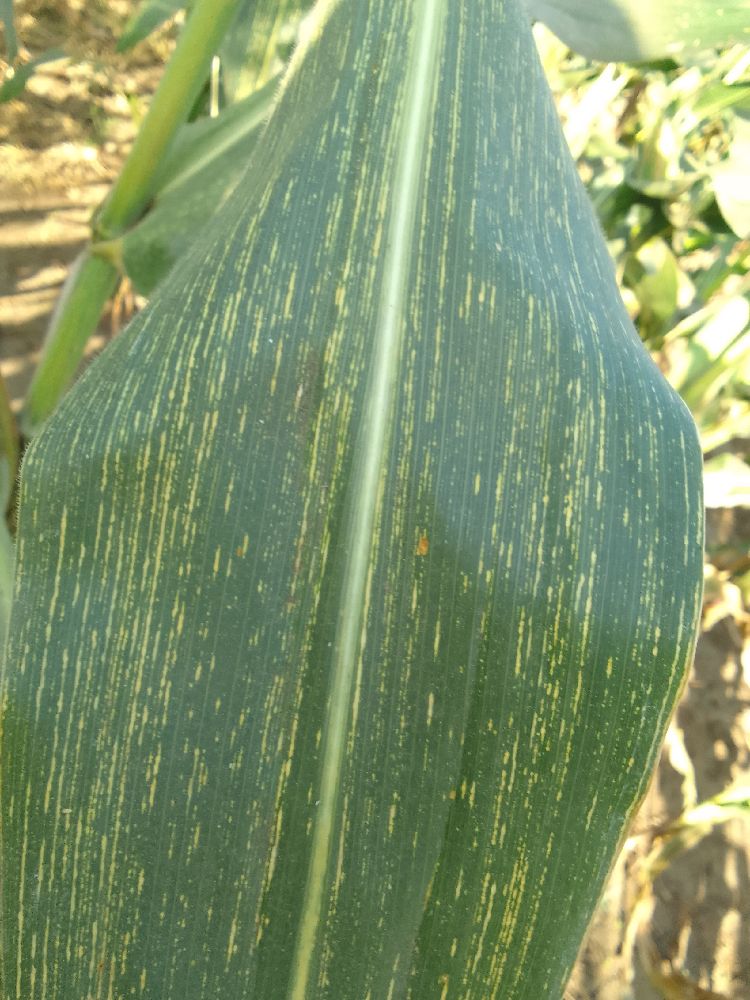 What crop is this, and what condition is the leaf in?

maize, maize streak virus
